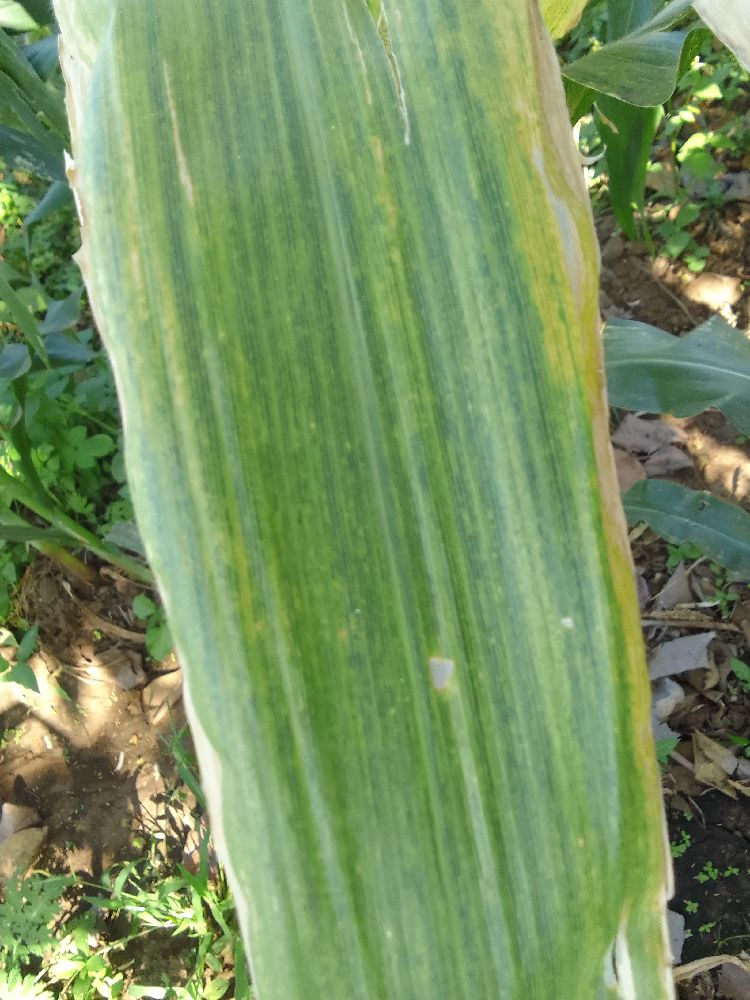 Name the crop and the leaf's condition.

maize, maize lethal necrosis
